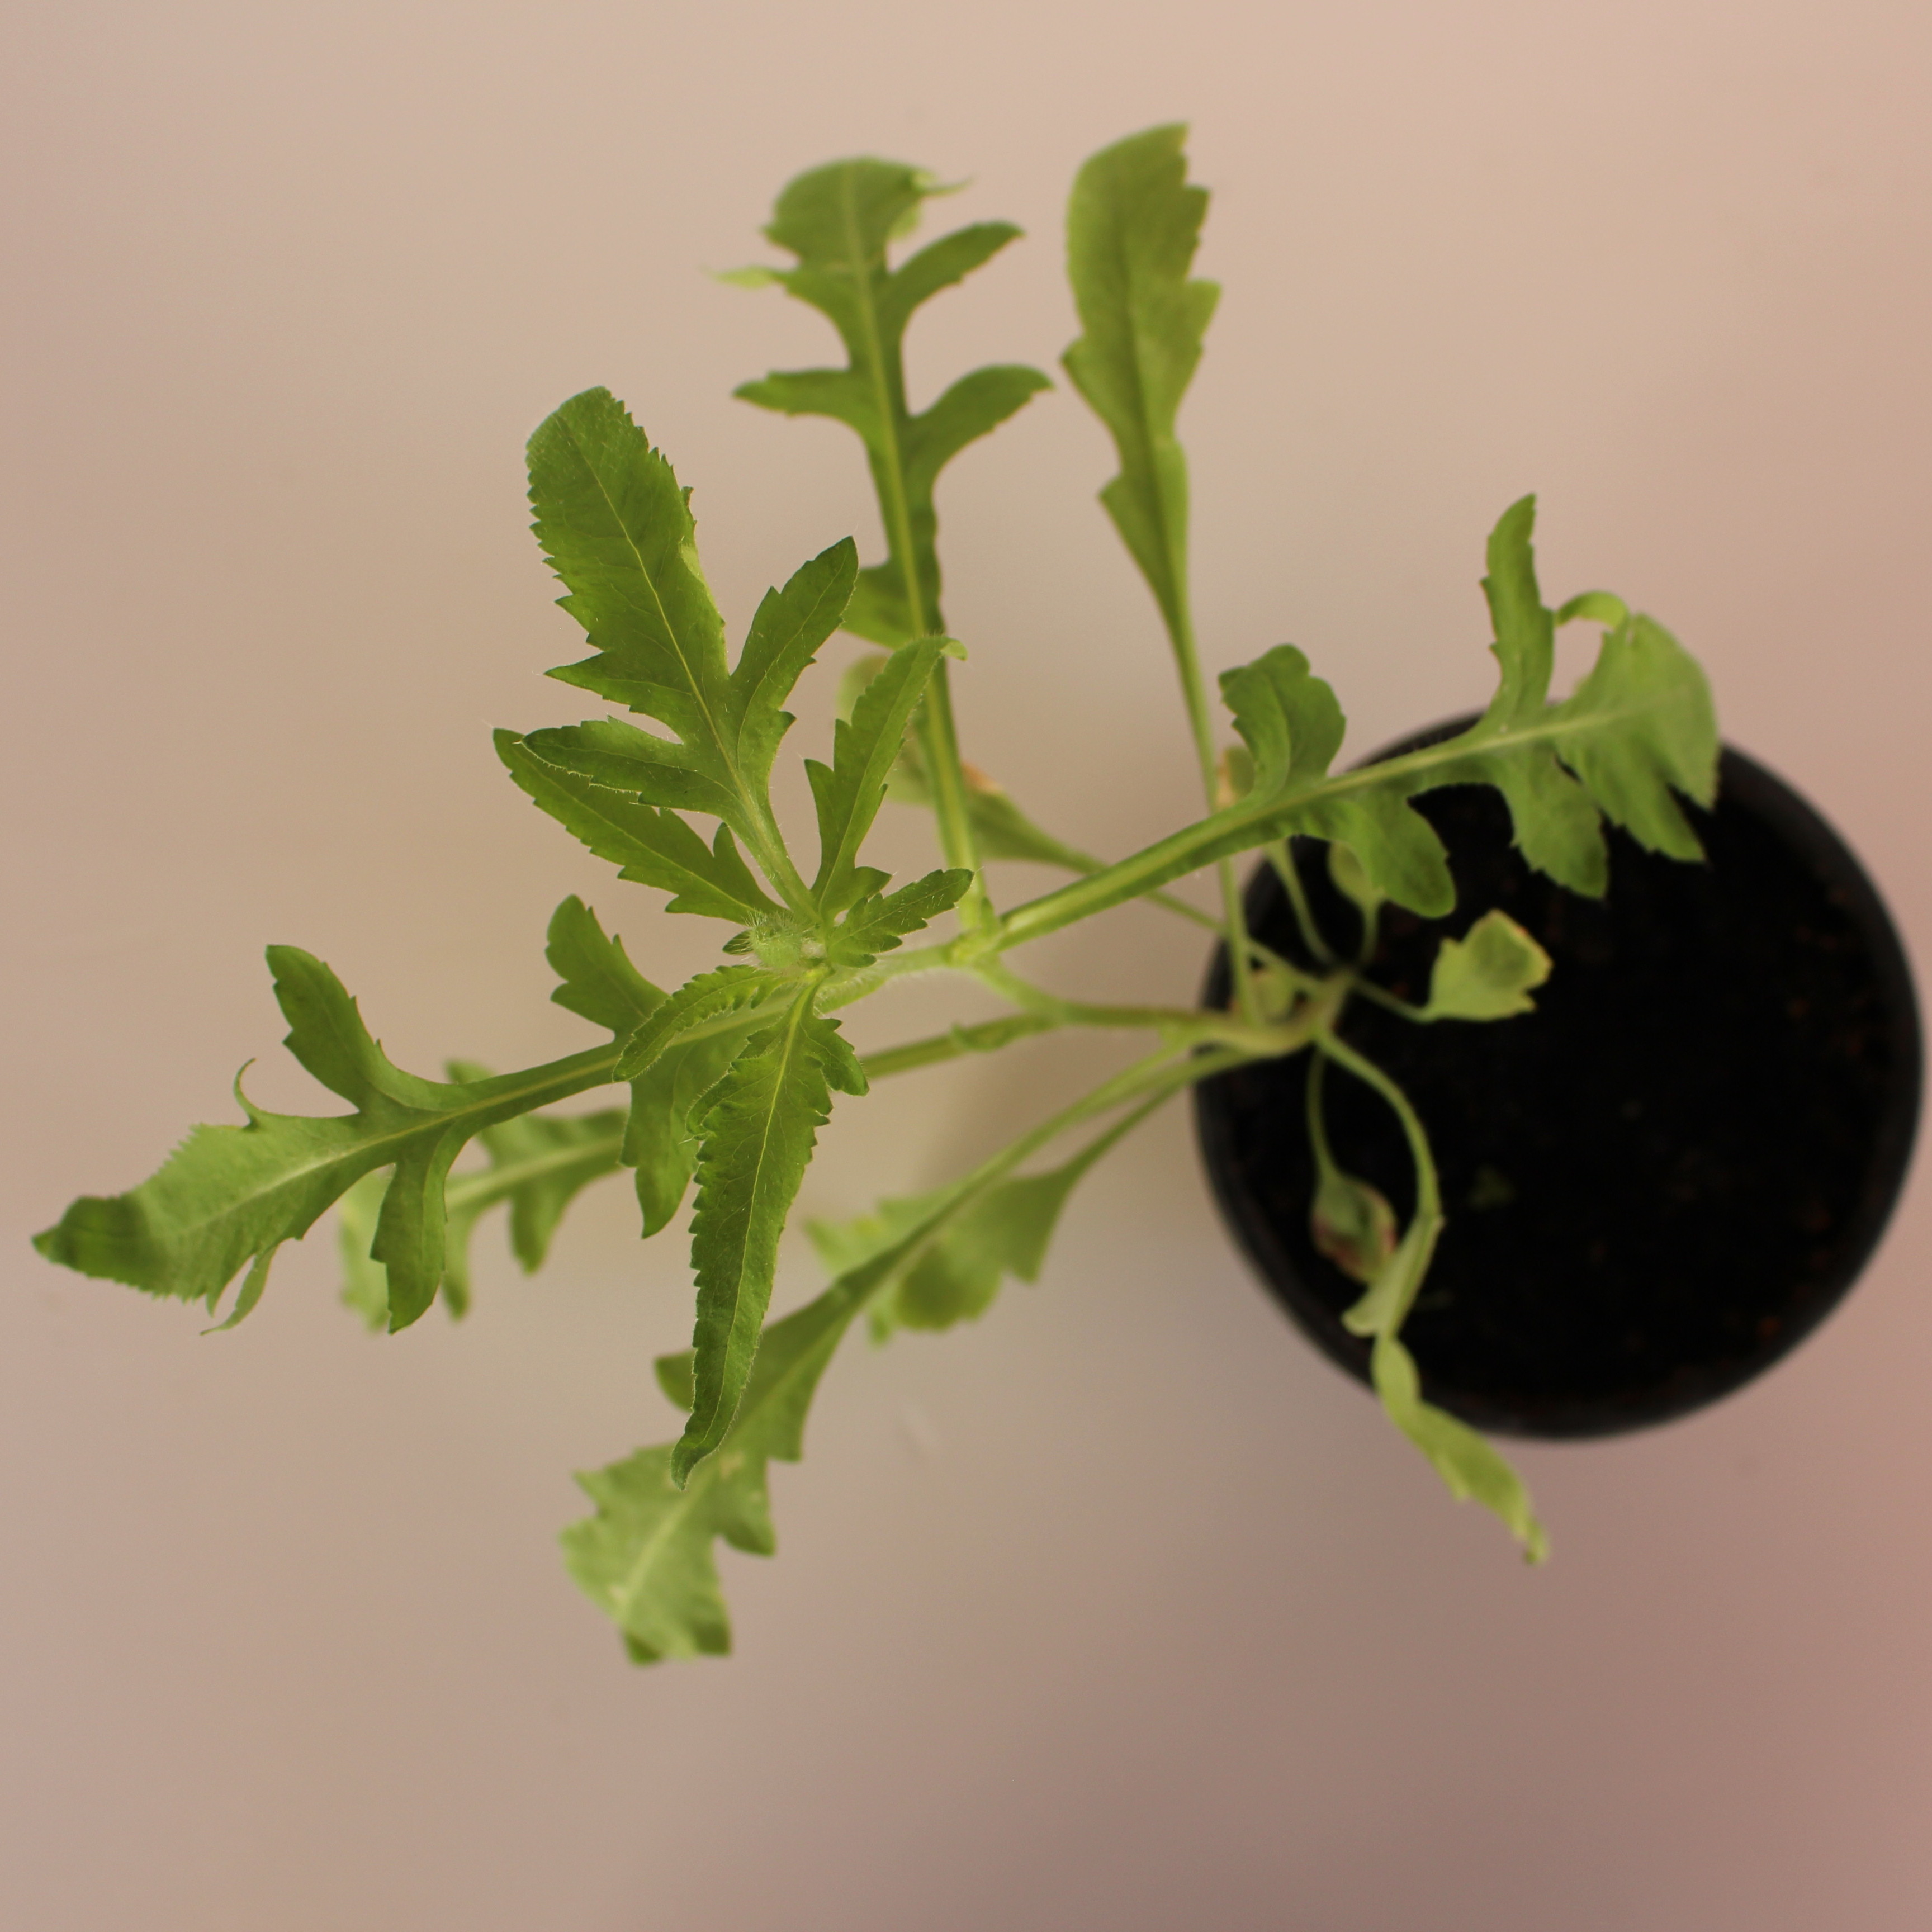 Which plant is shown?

Papaver rhoeas
